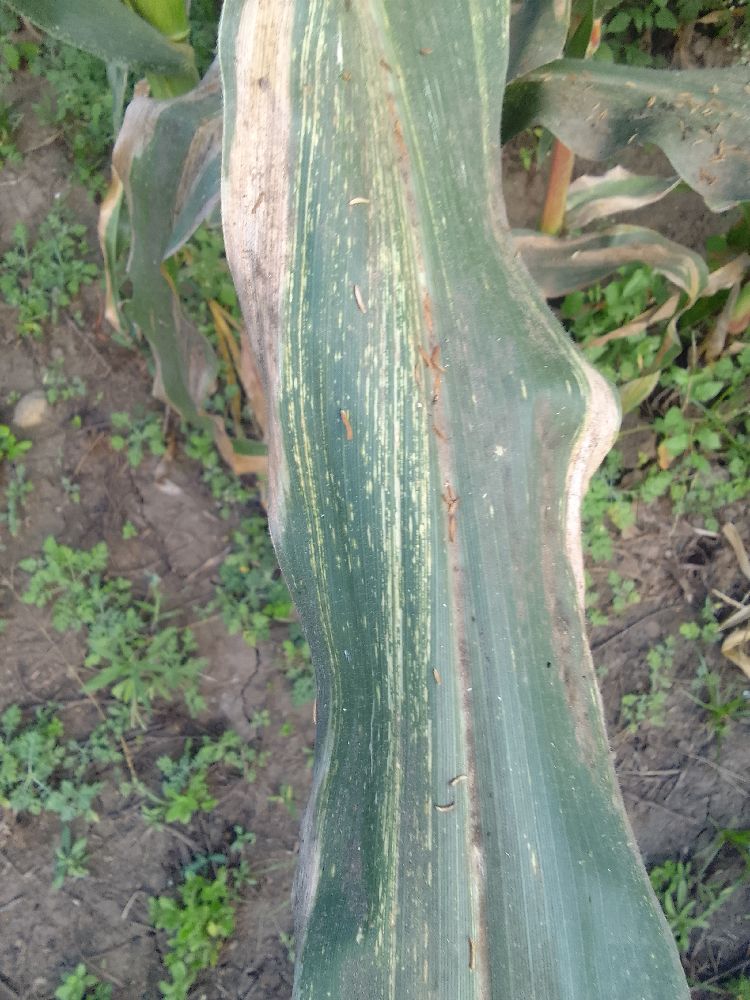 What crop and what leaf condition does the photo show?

maize, maize streak virus
